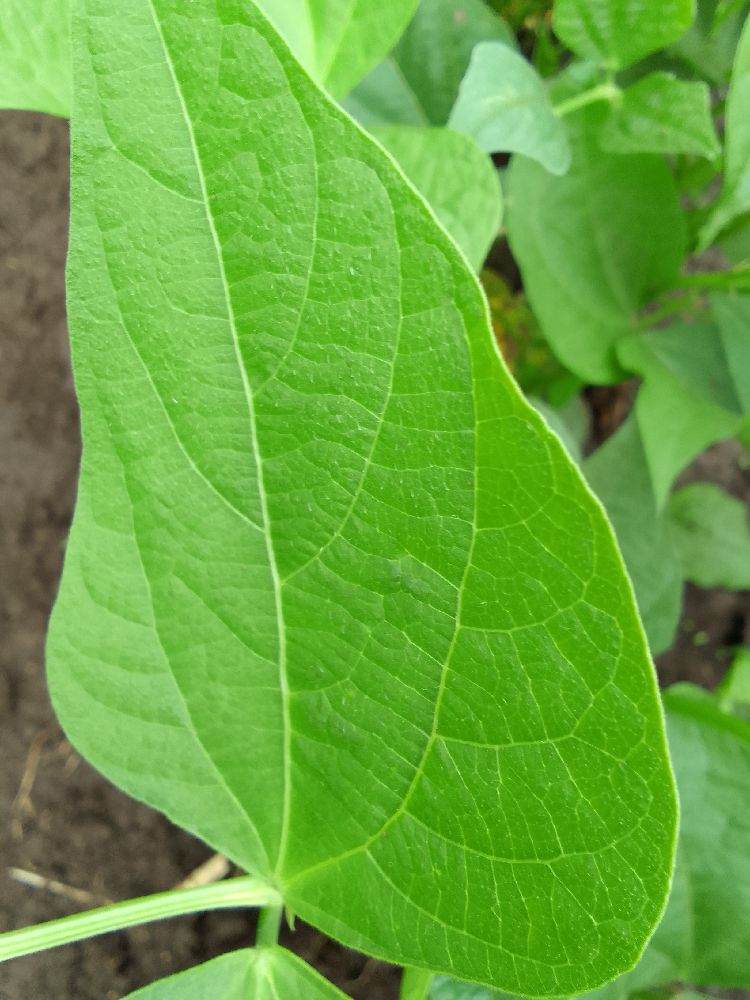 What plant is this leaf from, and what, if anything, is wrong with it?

common bean, healthy
